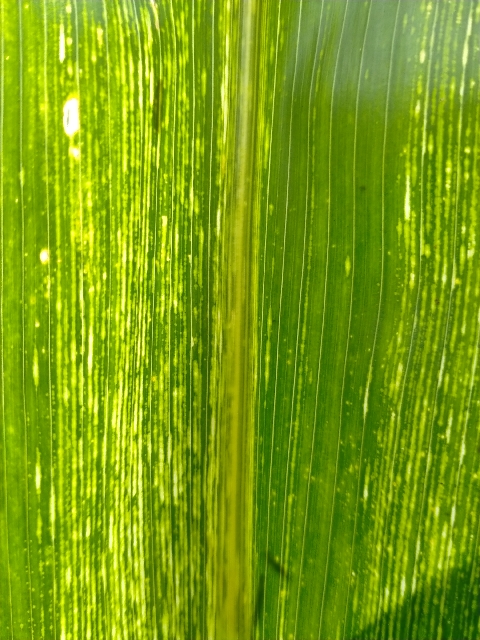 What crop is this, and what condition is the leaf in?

maize, maize streak virus
